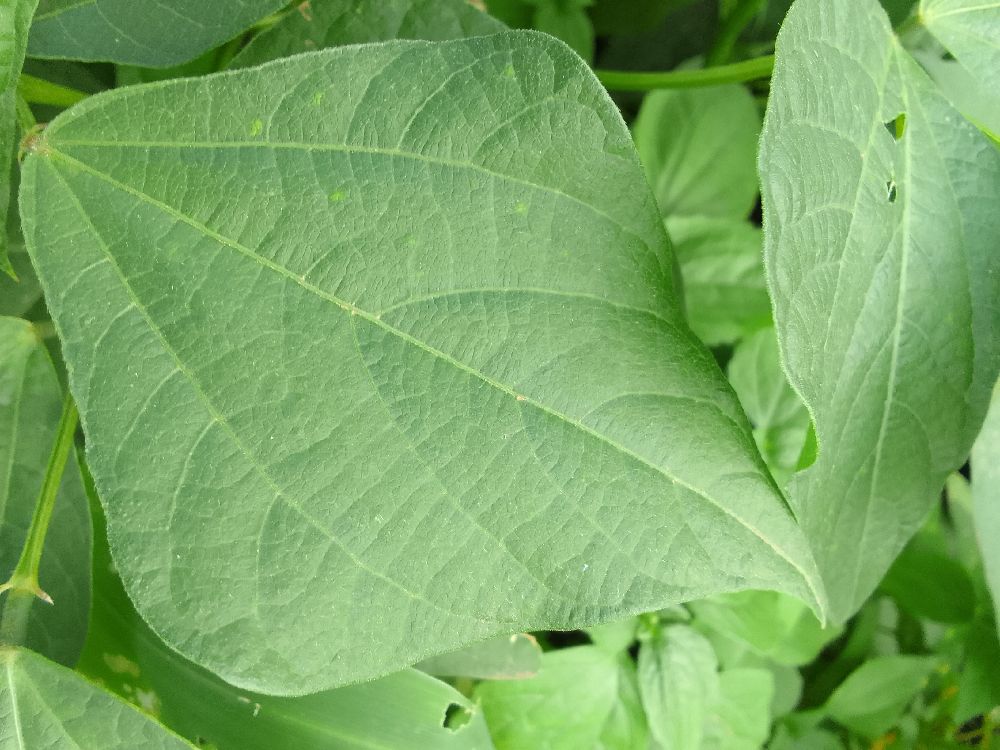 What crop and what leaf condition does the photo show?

common bean, healthy
